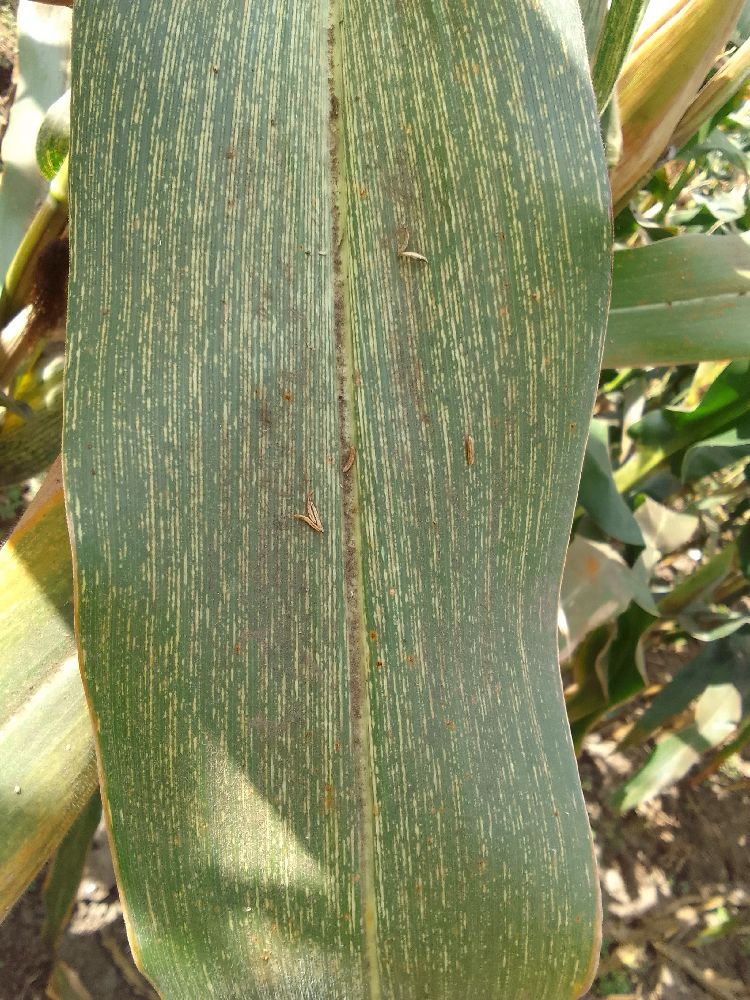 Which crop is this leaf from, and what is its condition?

maize, maize streak virus
